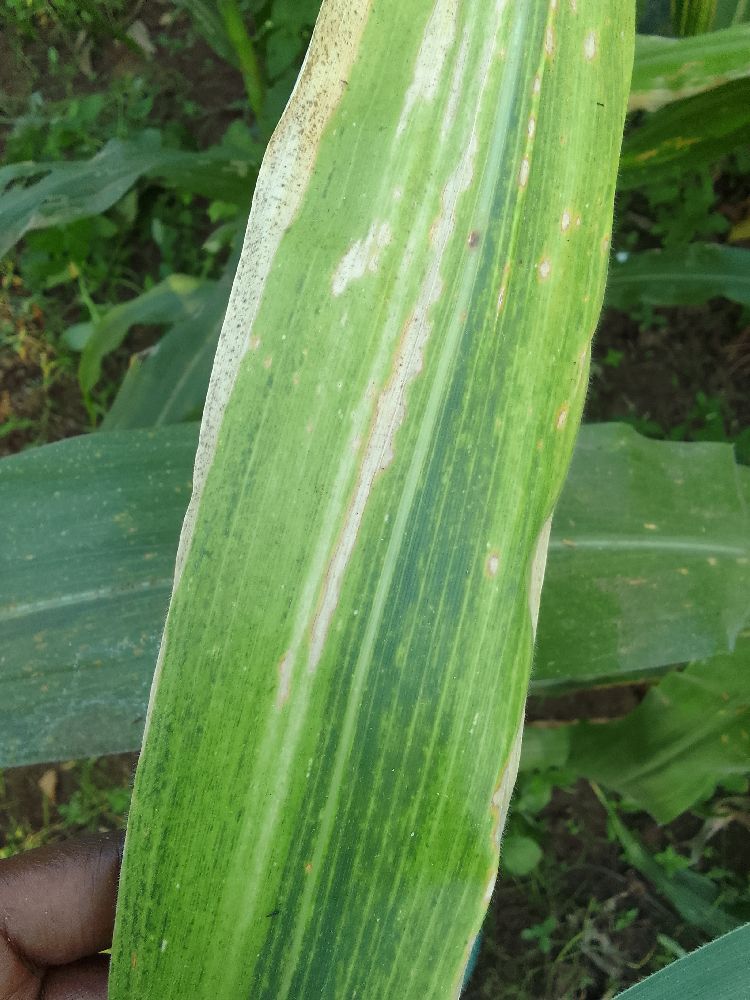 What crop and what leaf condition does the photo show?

maize, maize lethal necrosis
